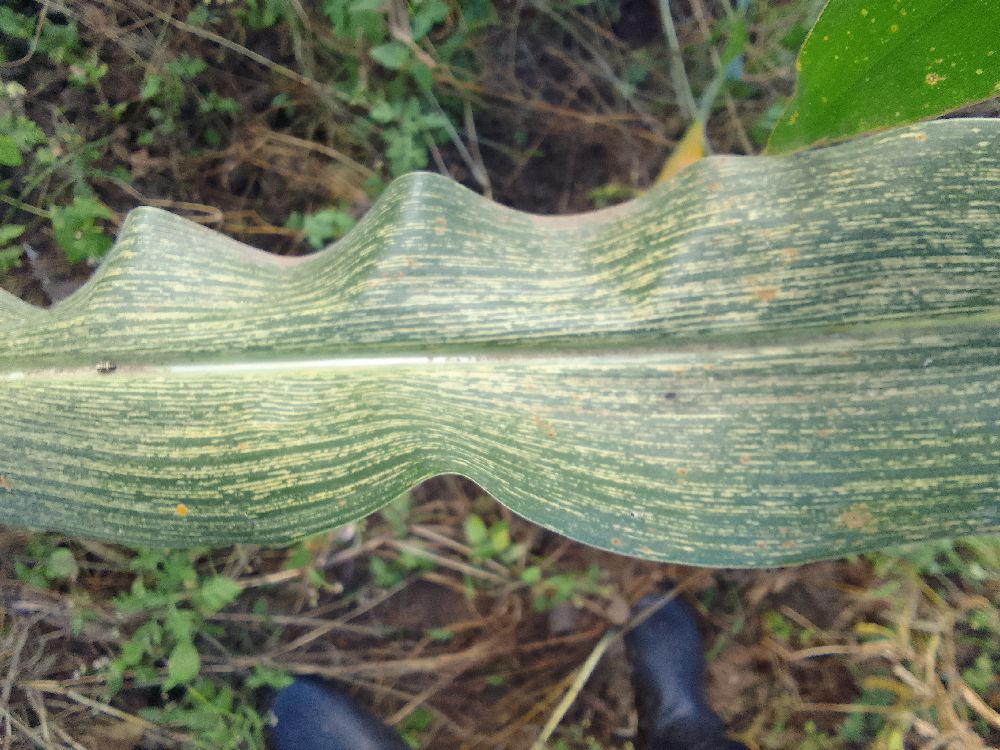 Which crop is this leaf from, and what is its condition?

maize, maize streak virus
